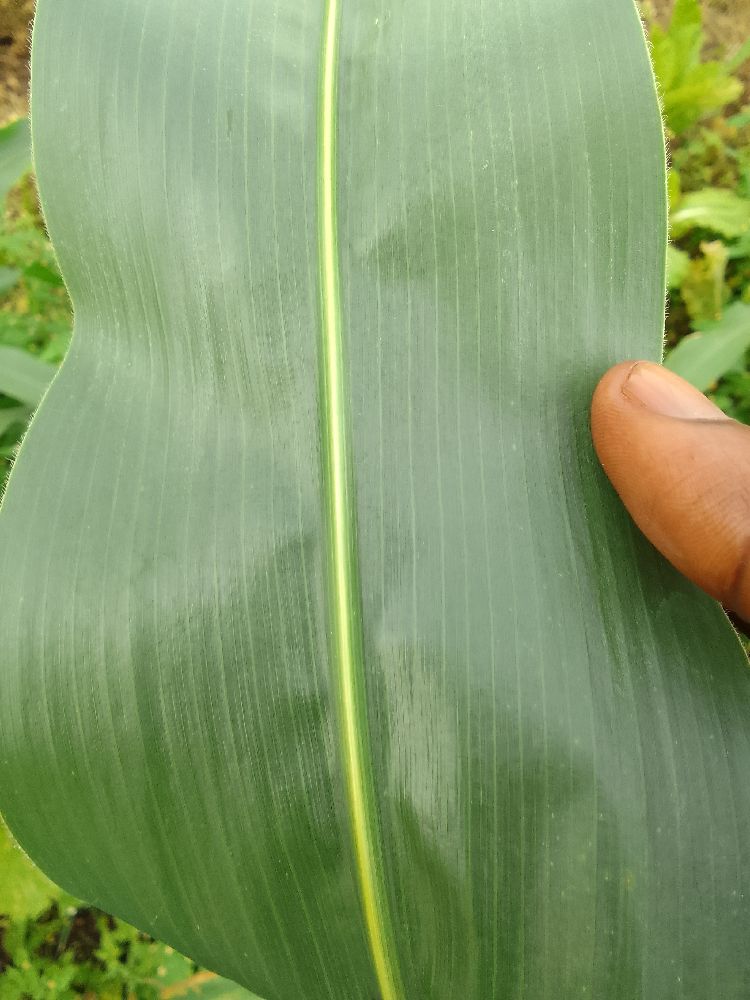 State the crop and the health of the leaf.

maize, healthy
